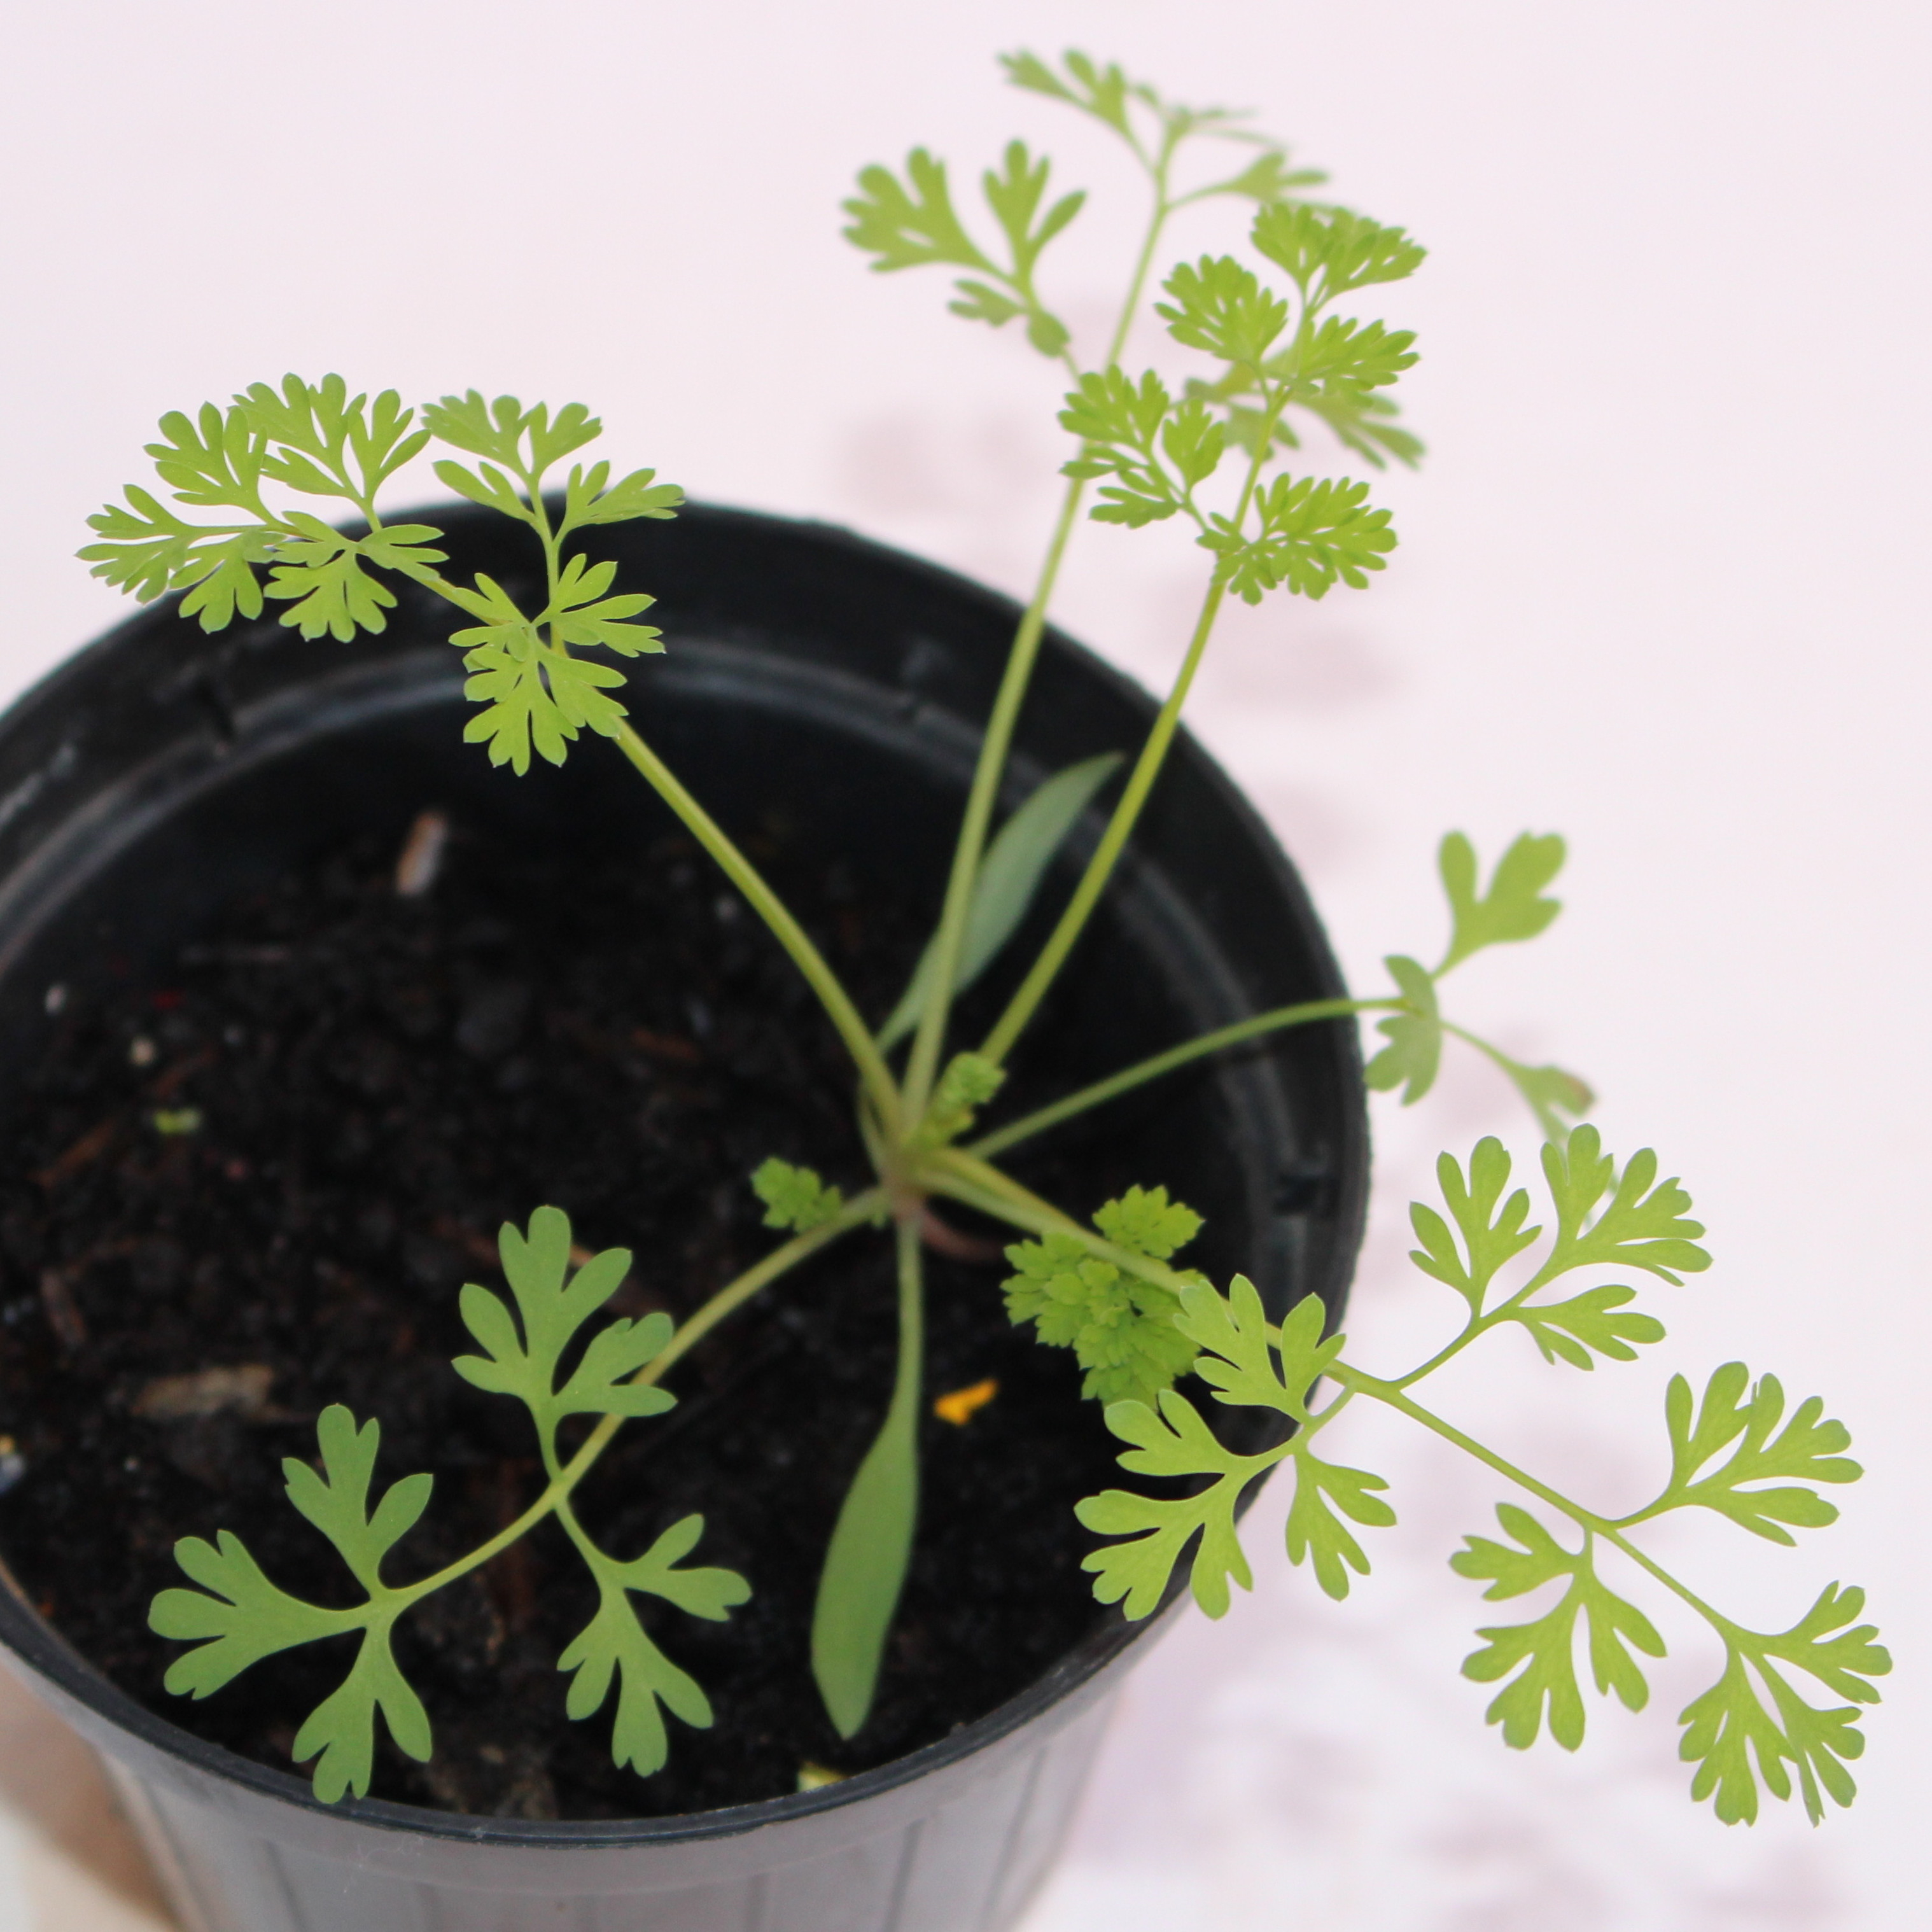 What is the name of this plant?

Fumaria officinalis
